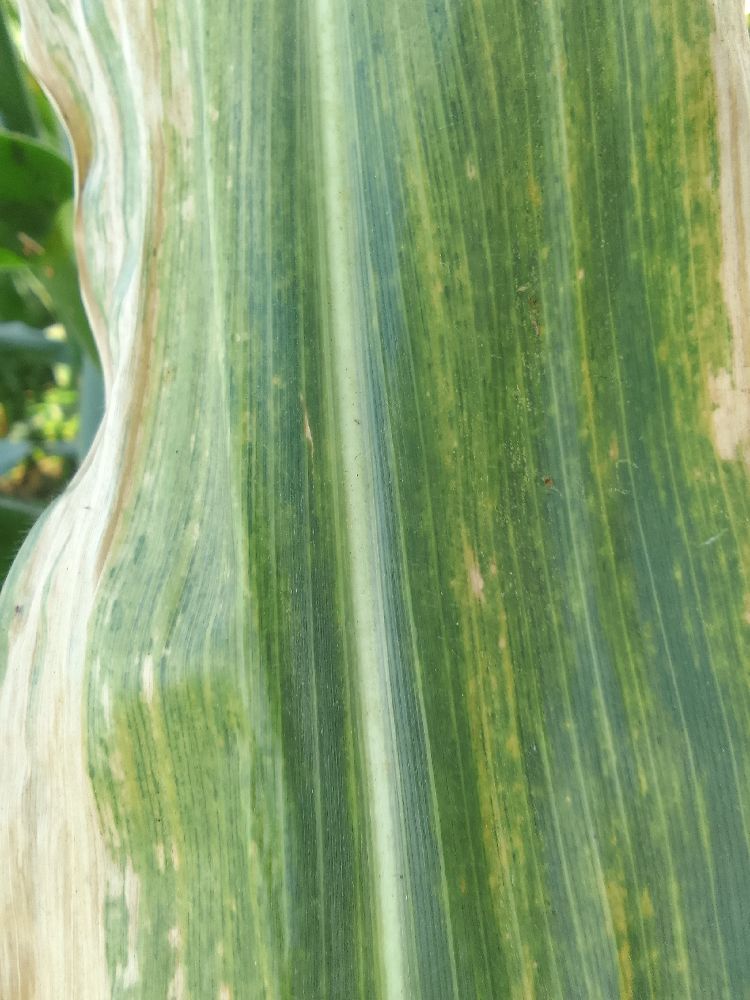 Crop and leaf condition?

maize, maize lethal necrosis
